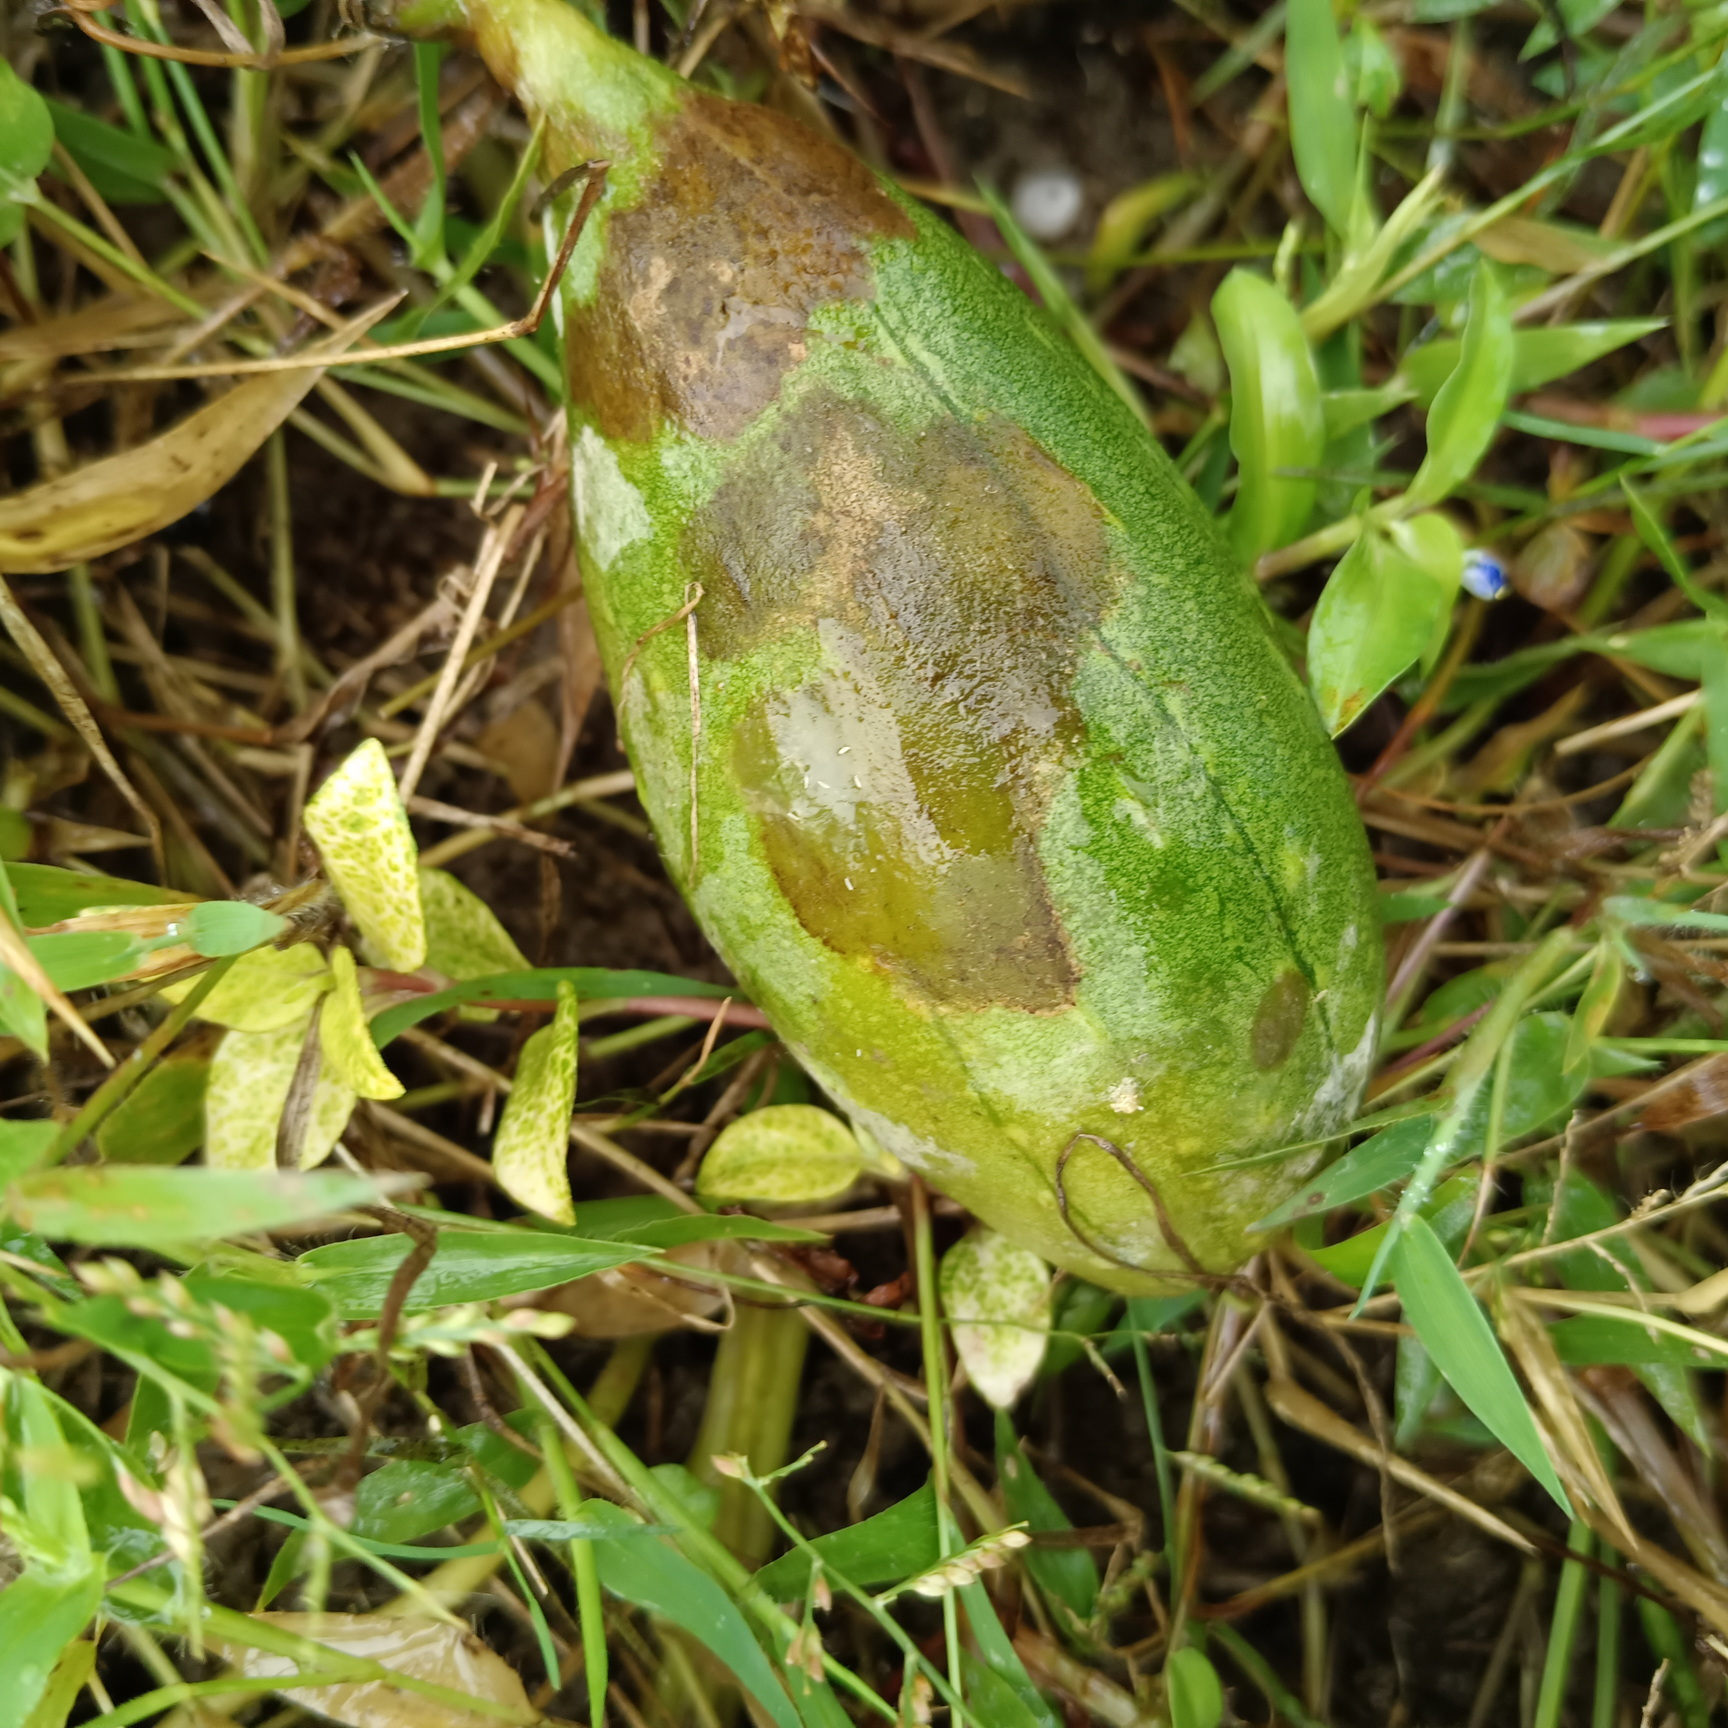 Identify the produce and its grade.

luffa, faulty
